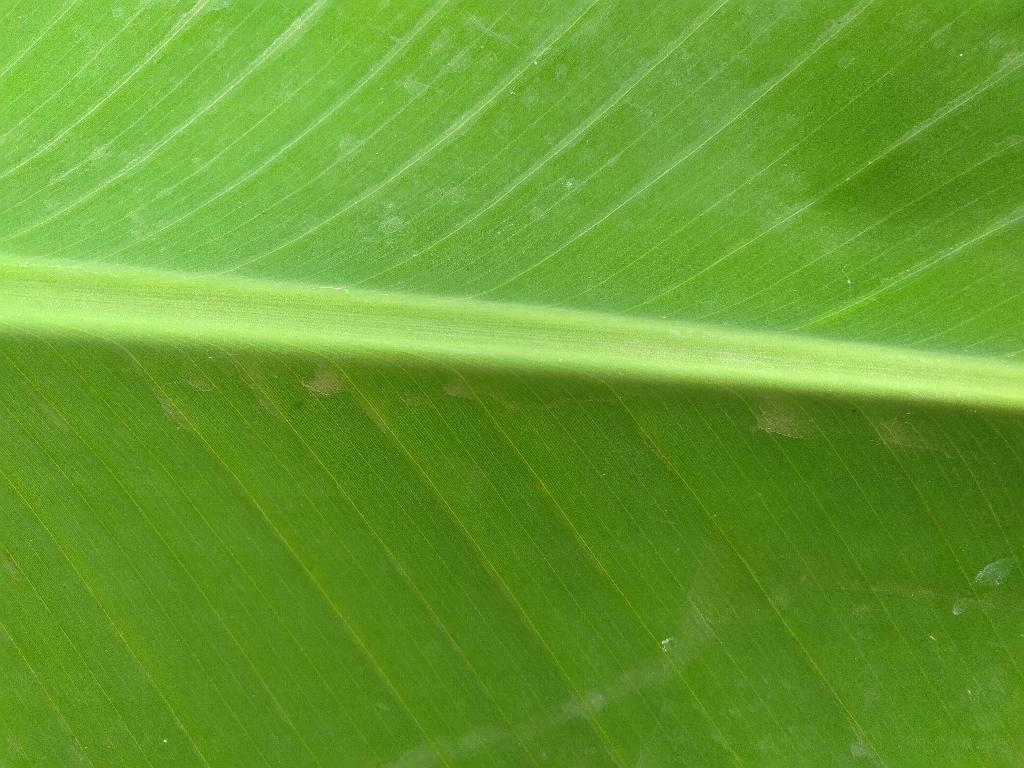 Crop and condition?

banana, healthy
